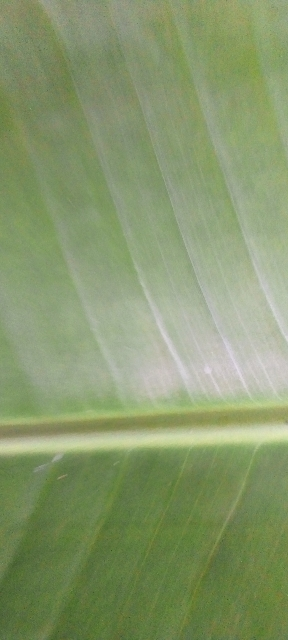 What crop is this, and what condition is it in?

banana, healthy
